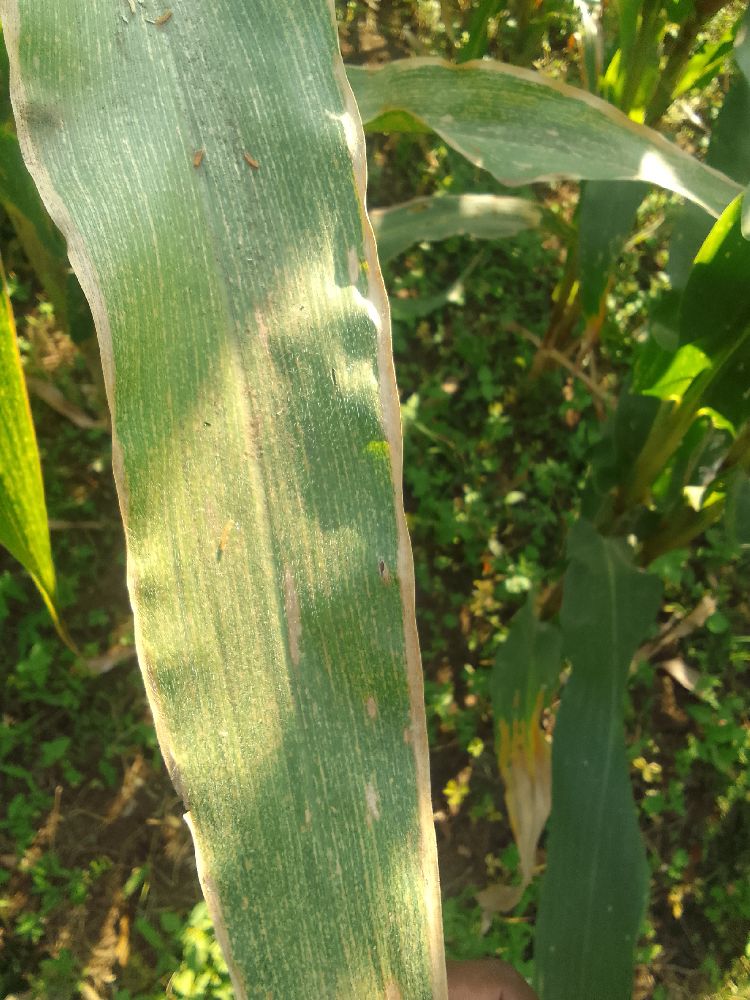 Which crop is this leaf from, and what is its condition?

maize, maize lethal necrosis
